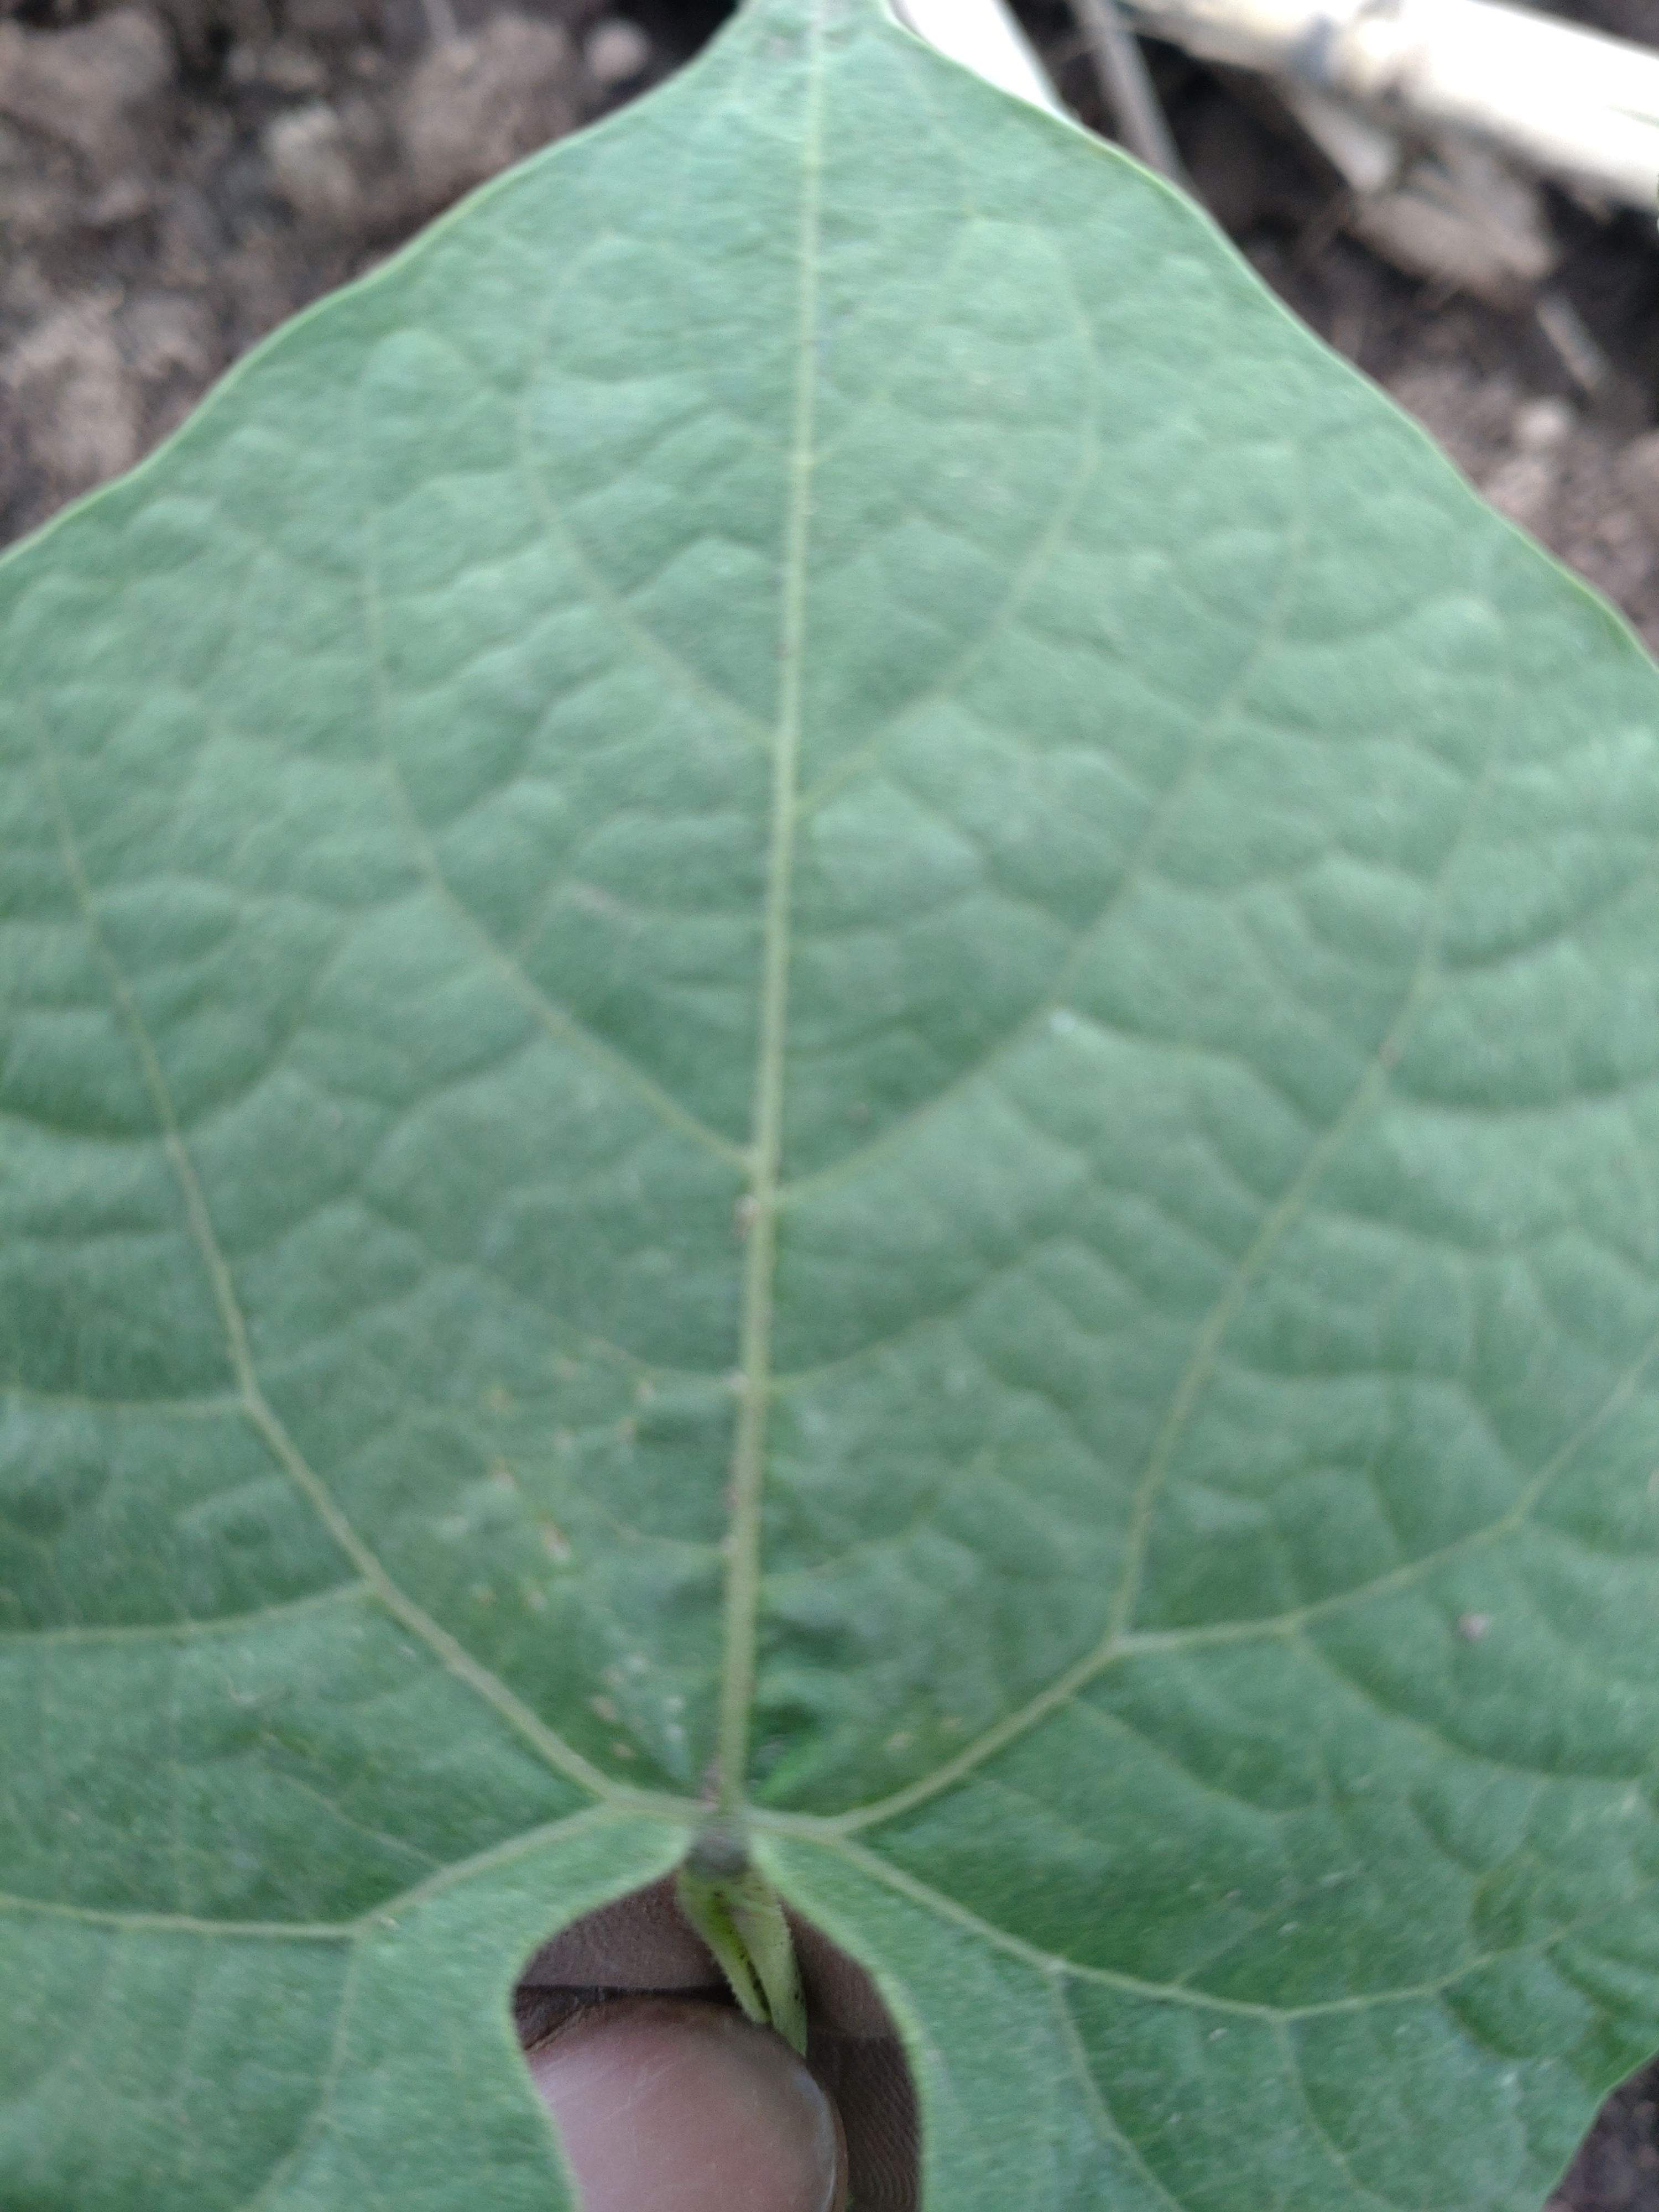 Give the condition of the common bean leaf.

healthy
